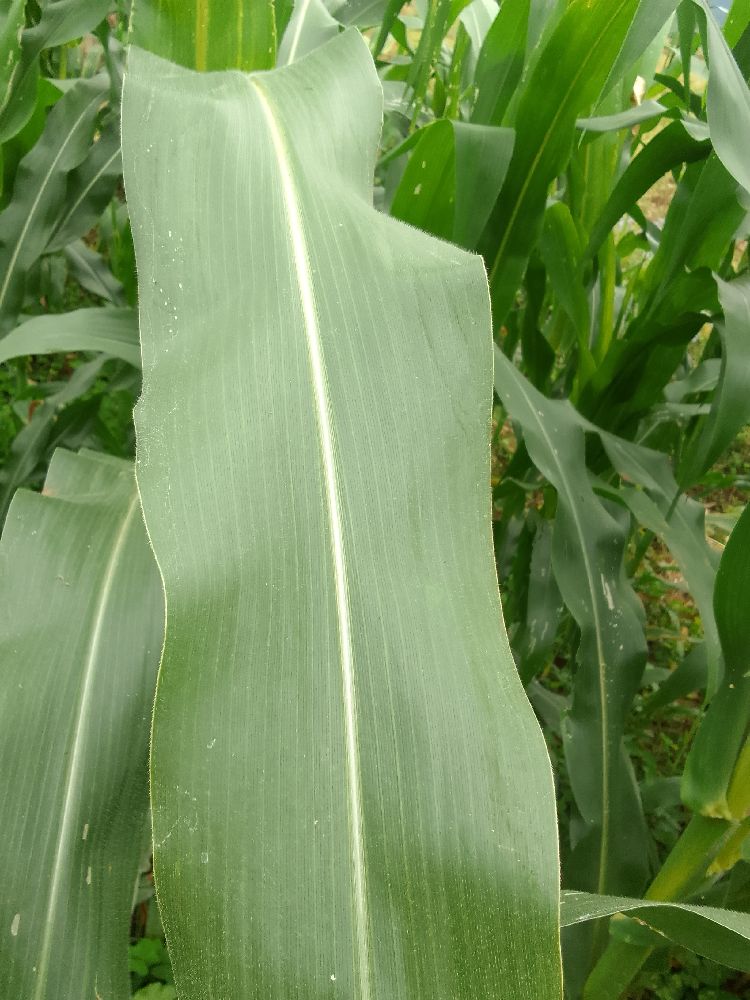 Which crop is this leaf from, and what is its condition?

maize, healthy
